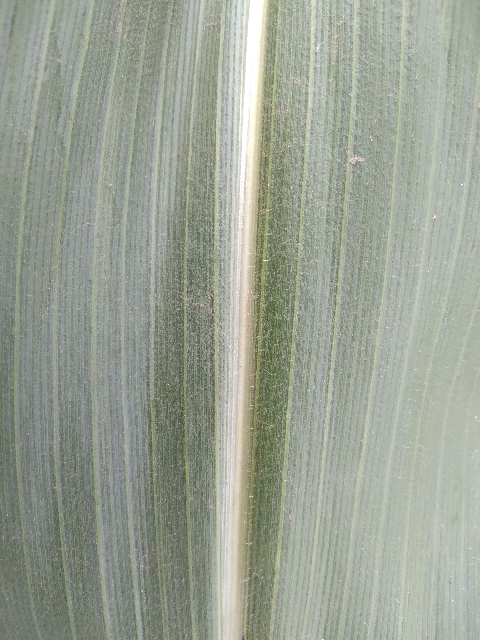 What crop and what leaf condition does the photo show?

maize, healthy
